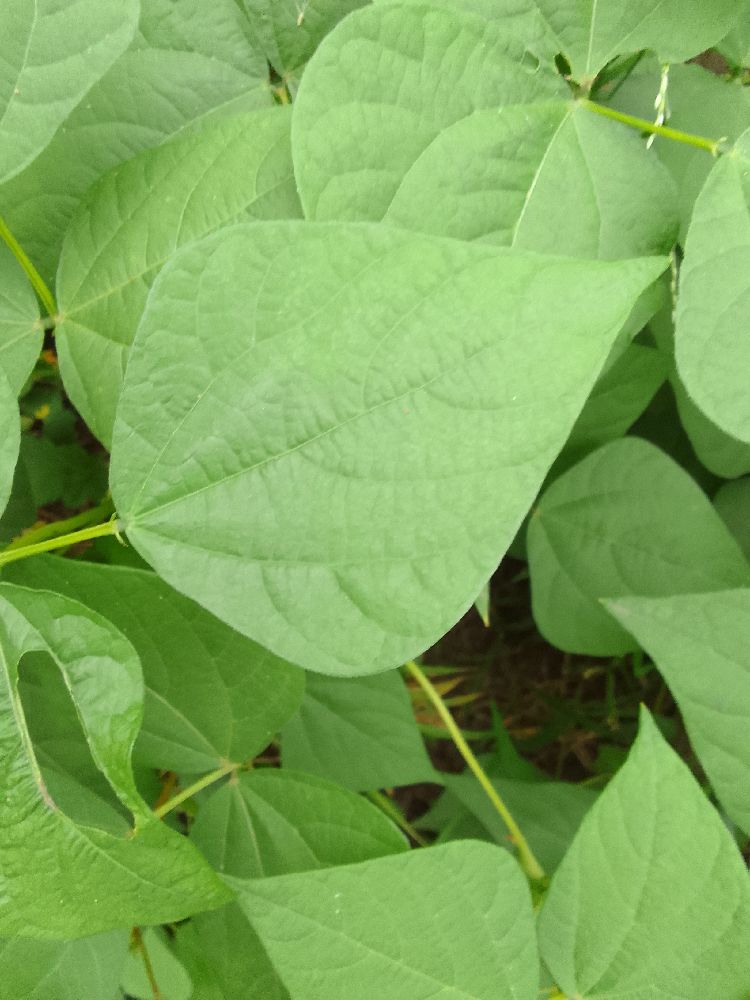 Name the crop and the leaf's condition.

common bean, healthy
